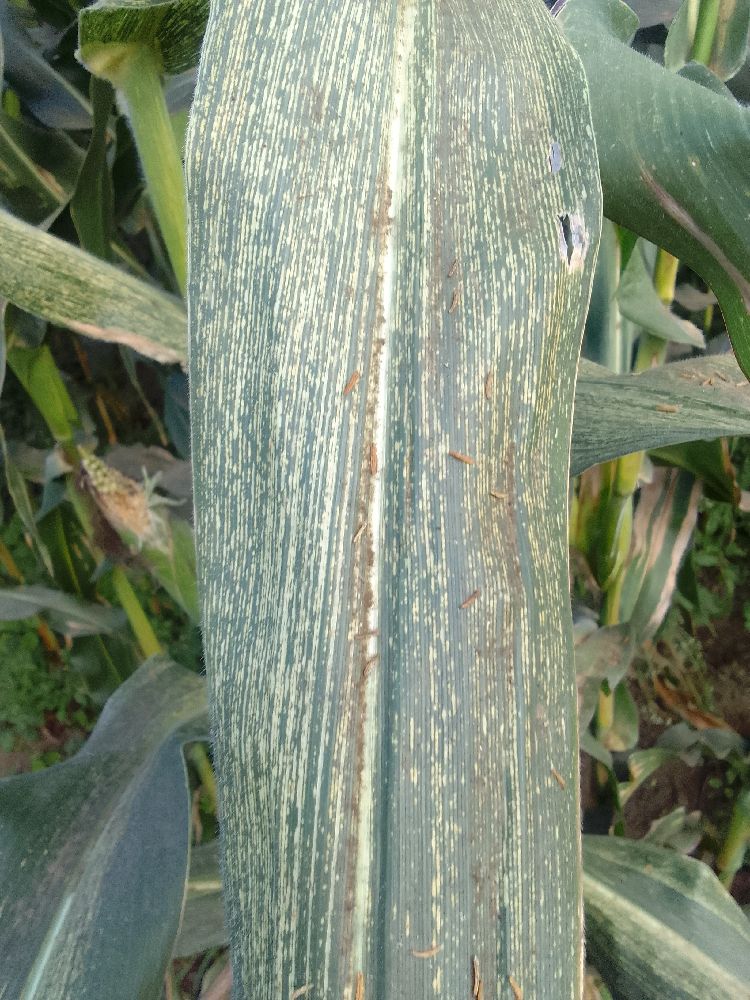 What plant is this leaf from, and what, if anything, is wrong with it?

maize, maize streak virus
